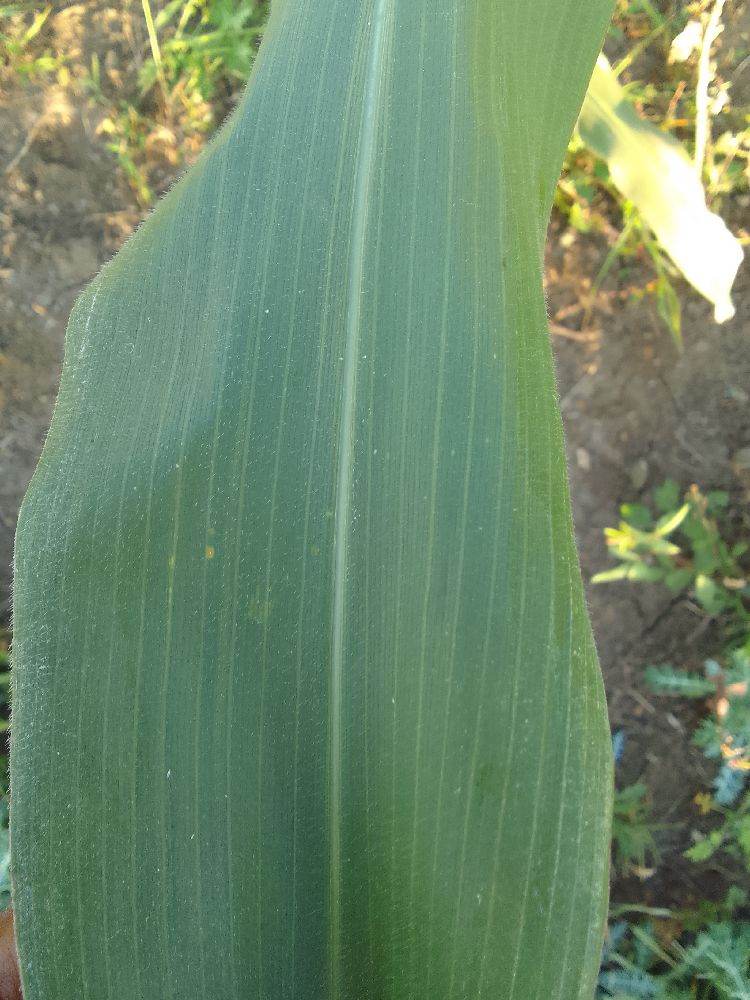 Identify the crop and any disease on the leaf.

maize, healthy
